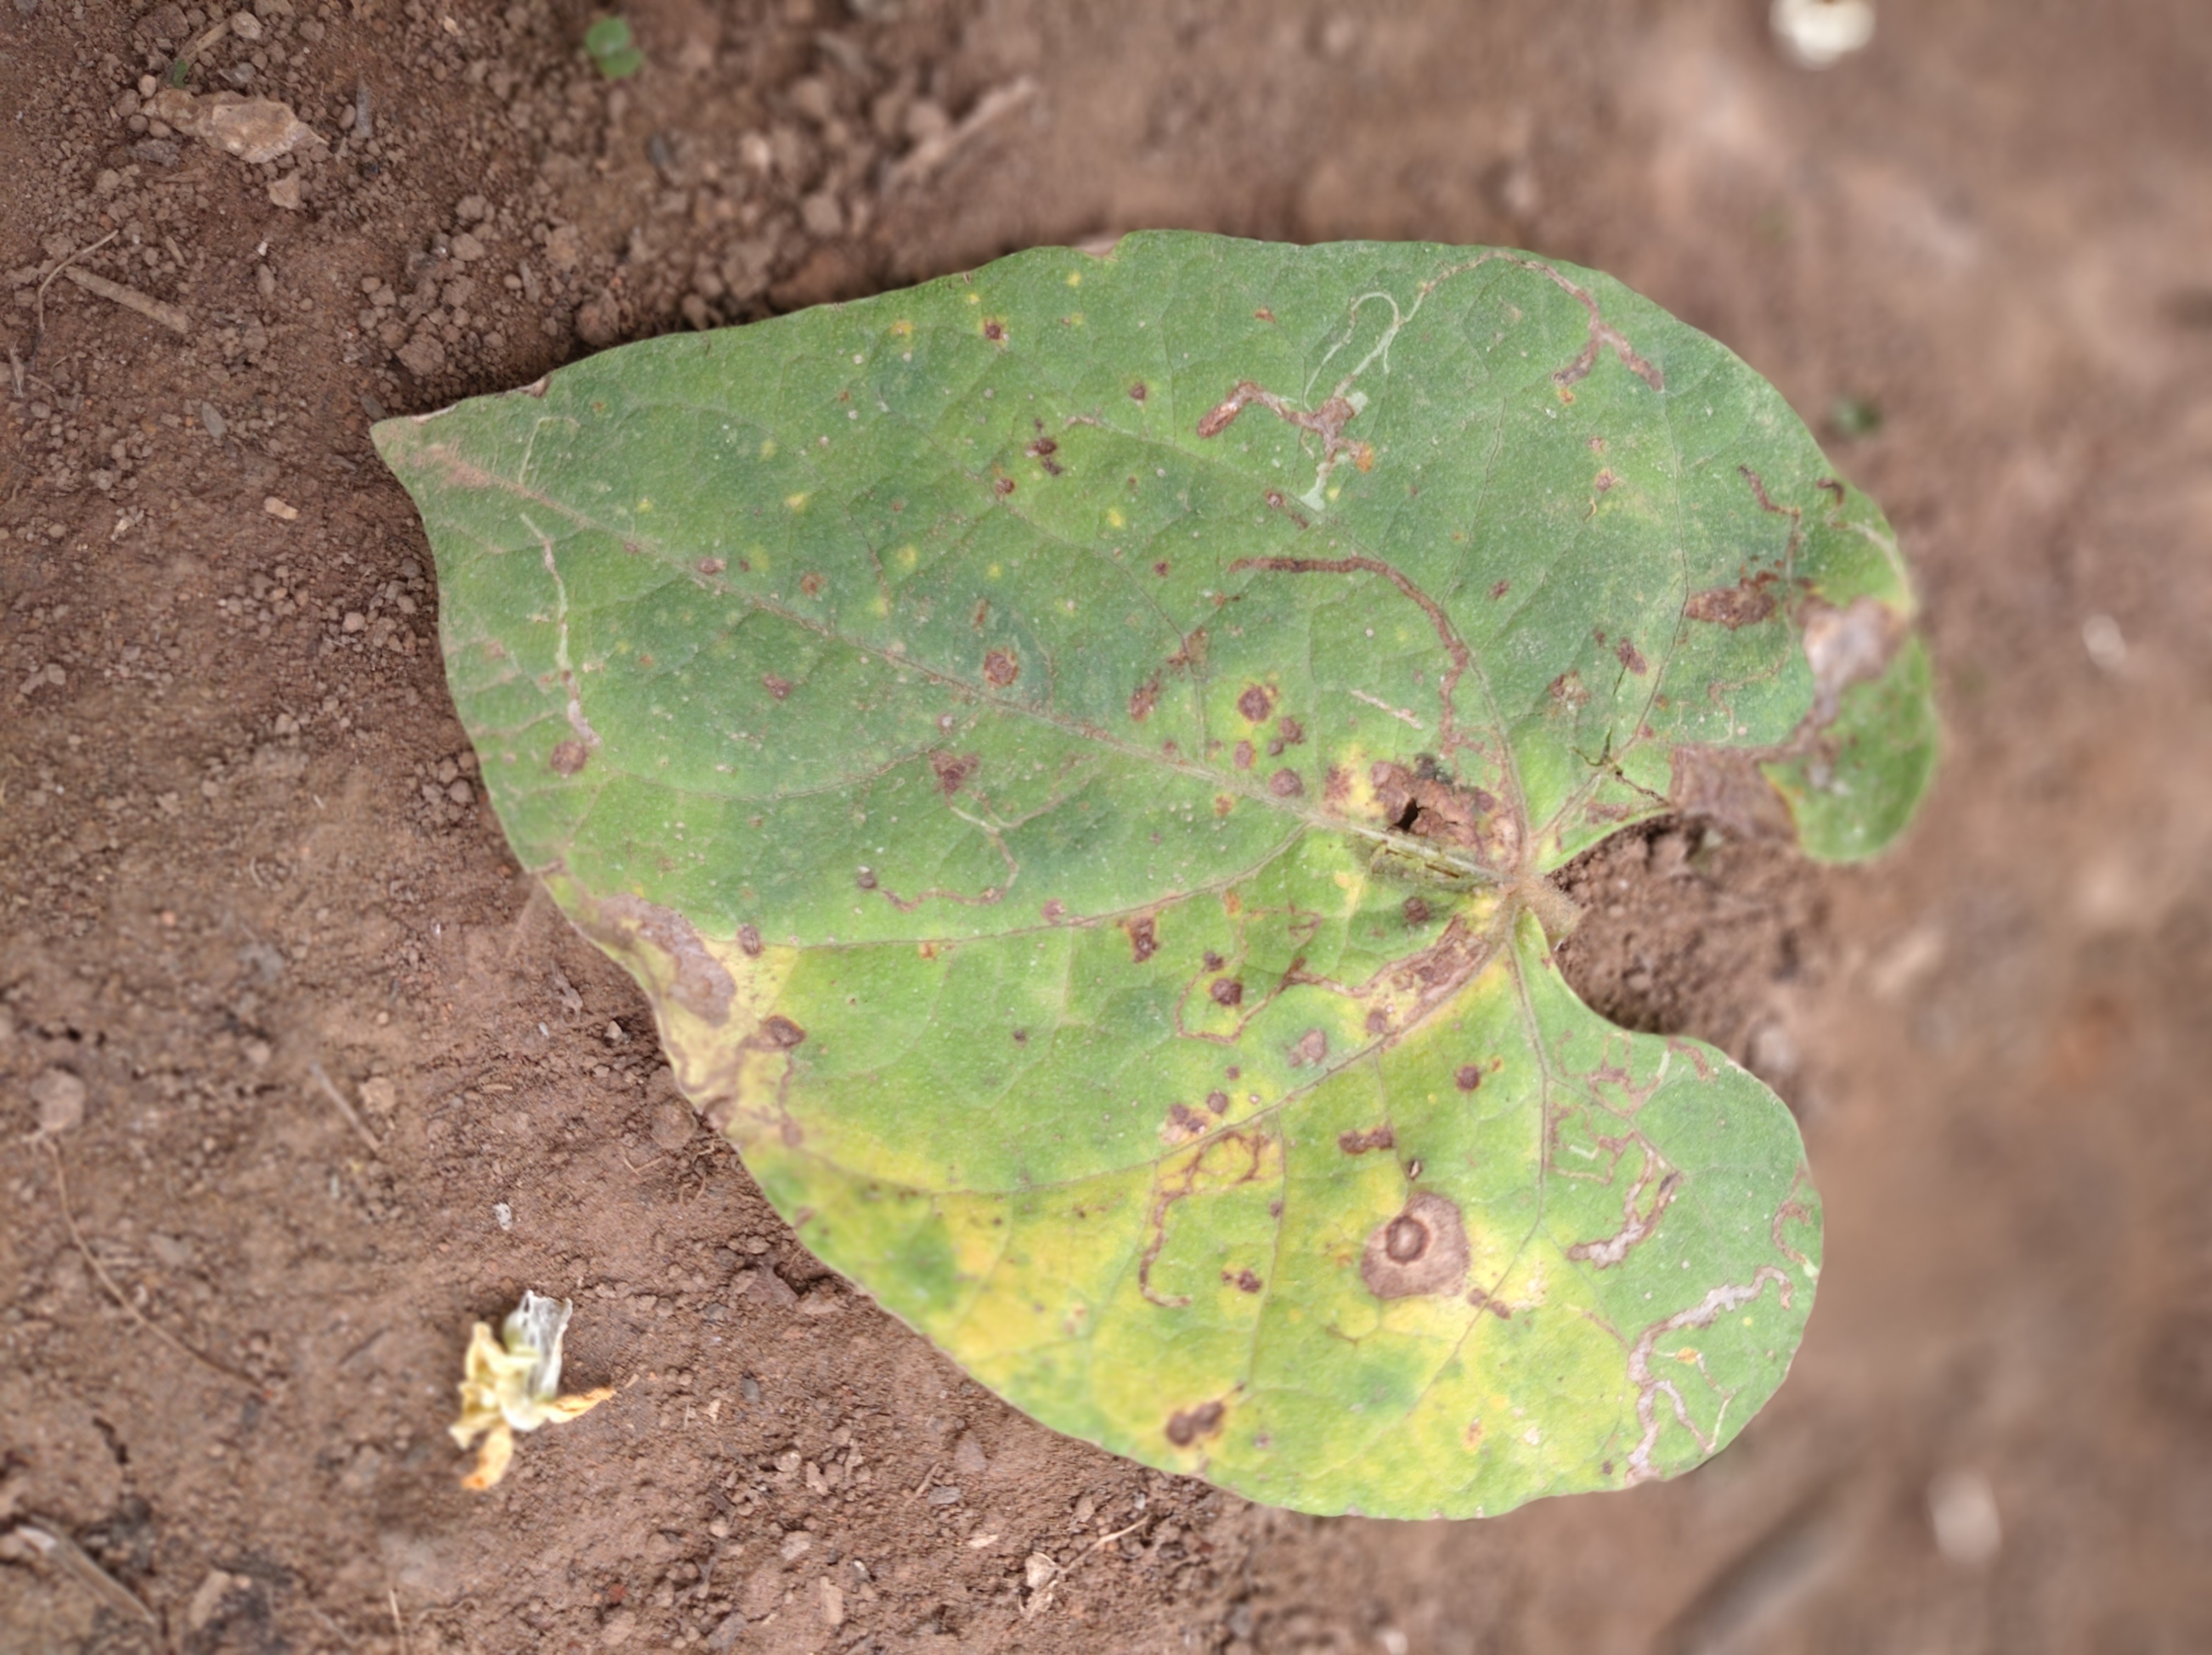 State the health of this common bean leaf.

rust
